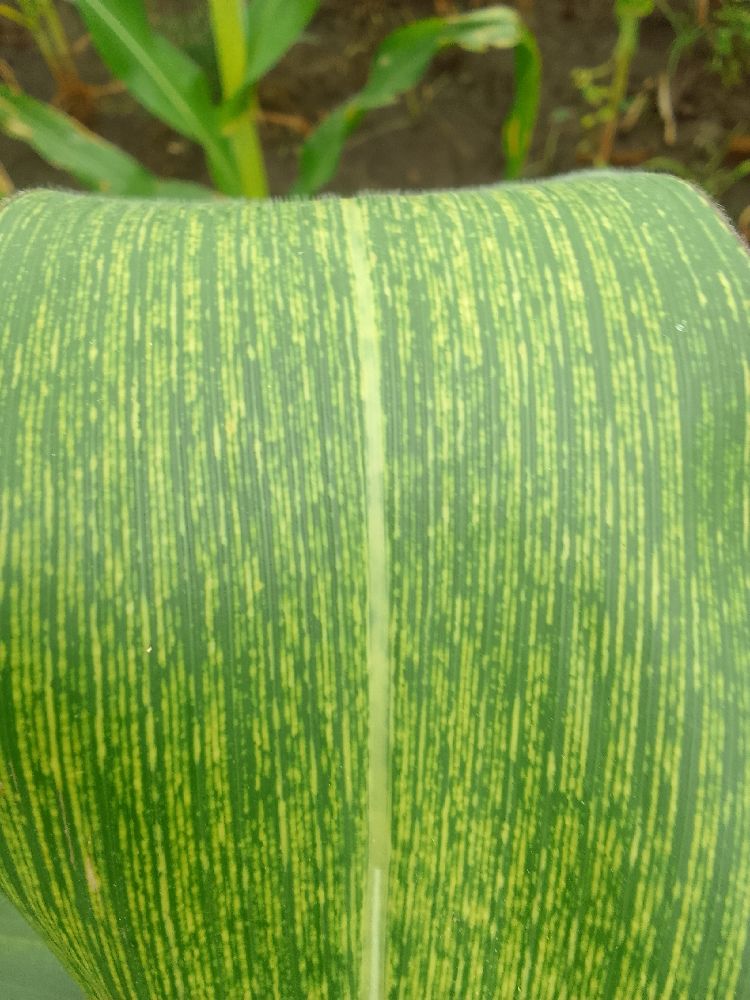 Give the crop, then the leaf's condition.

maize, maize streak virus
